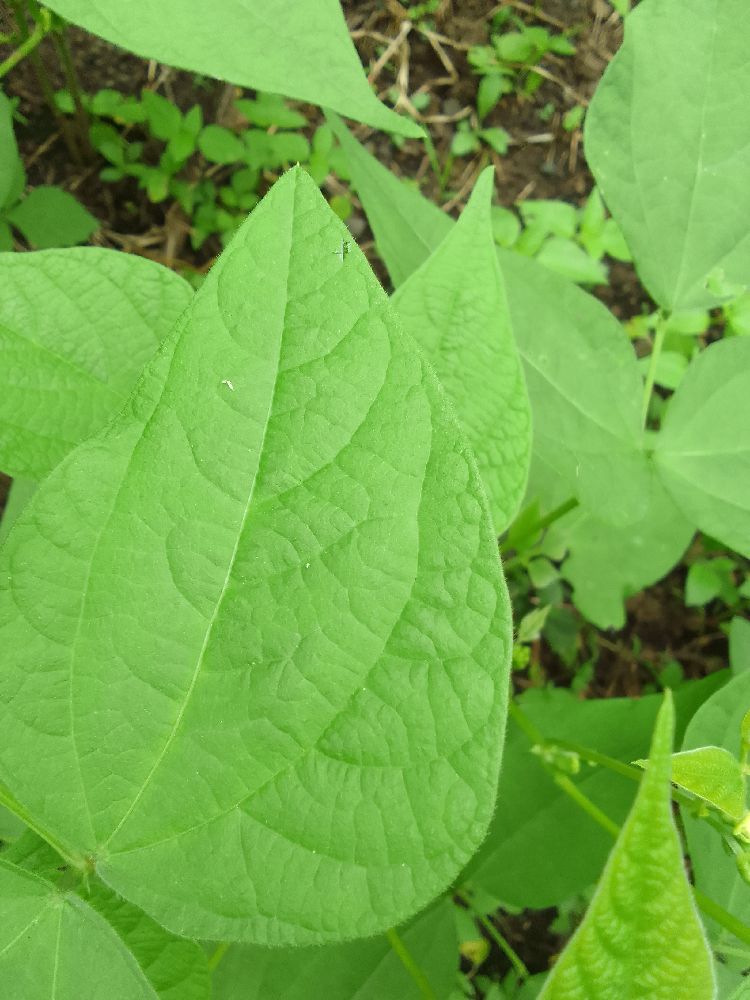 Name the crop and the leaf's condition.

common bean, healthy
